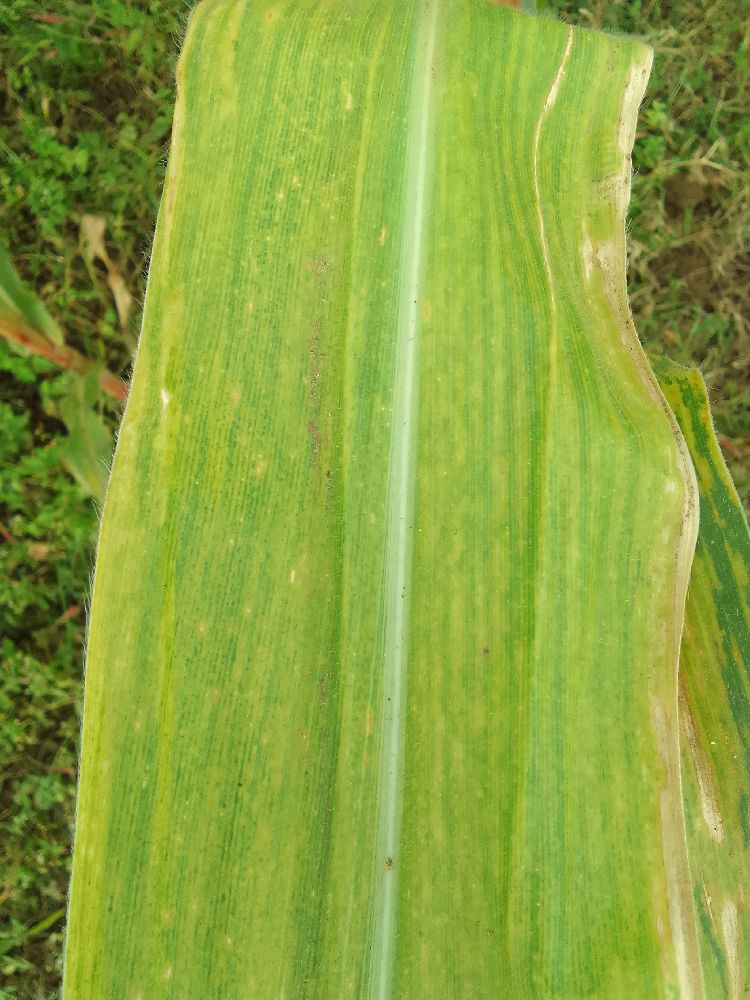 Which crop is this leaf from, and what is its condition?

maize, maize lethal necrosis
